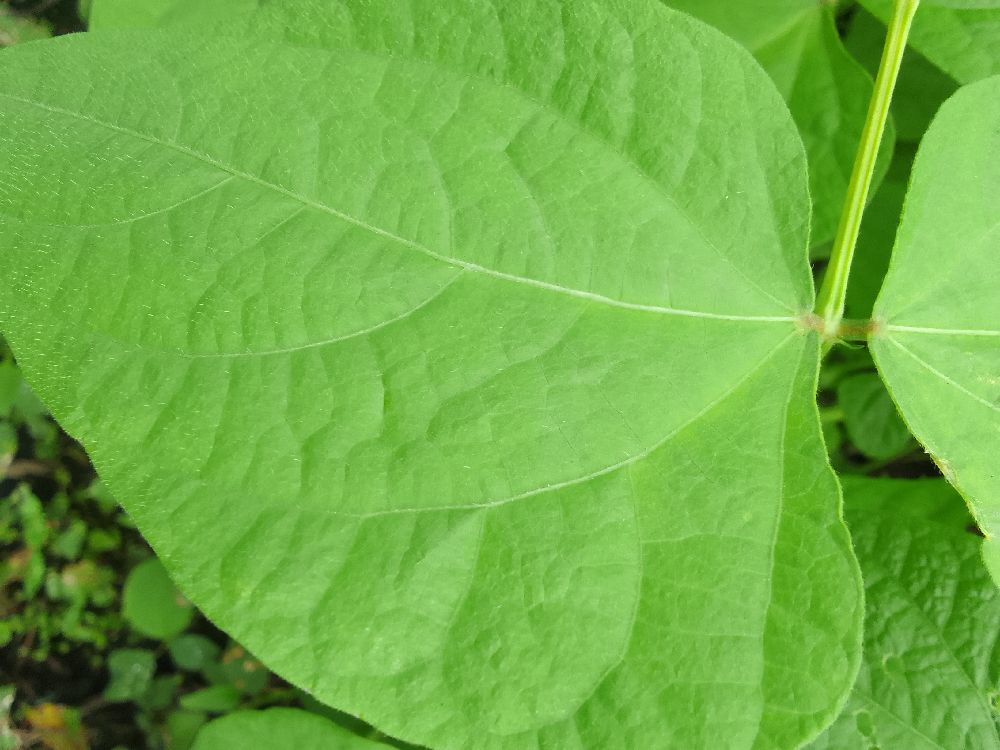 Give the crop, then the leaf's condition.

common bean, healthy
